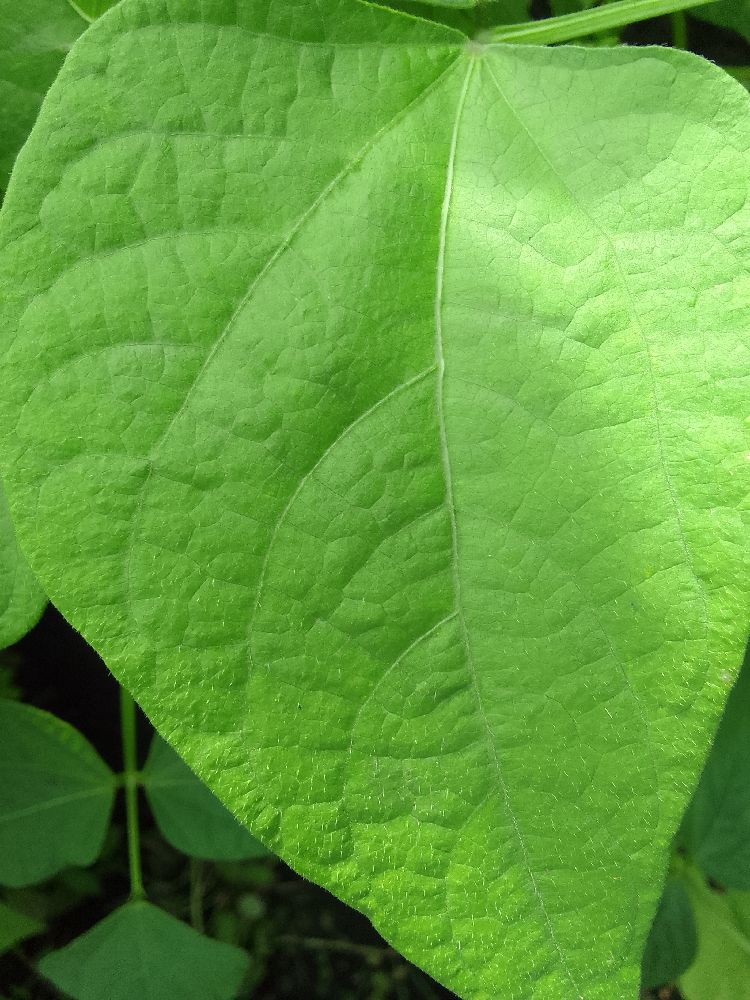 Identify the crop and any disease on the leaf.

common bean, healthy
